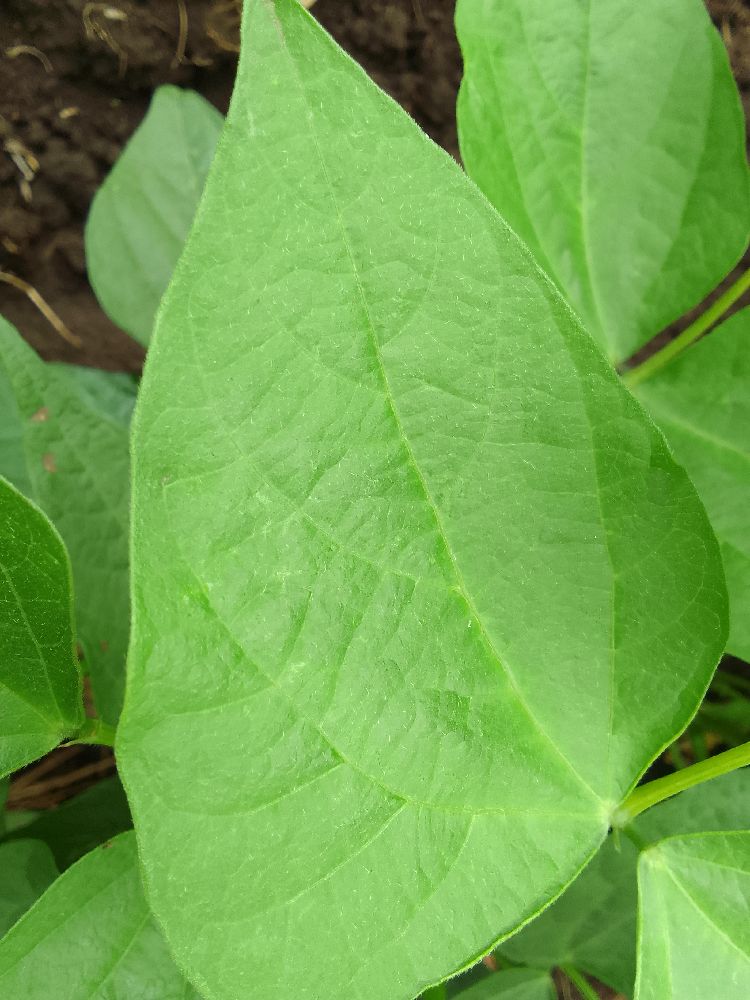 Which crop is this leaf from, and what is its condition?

common bean, healthy
